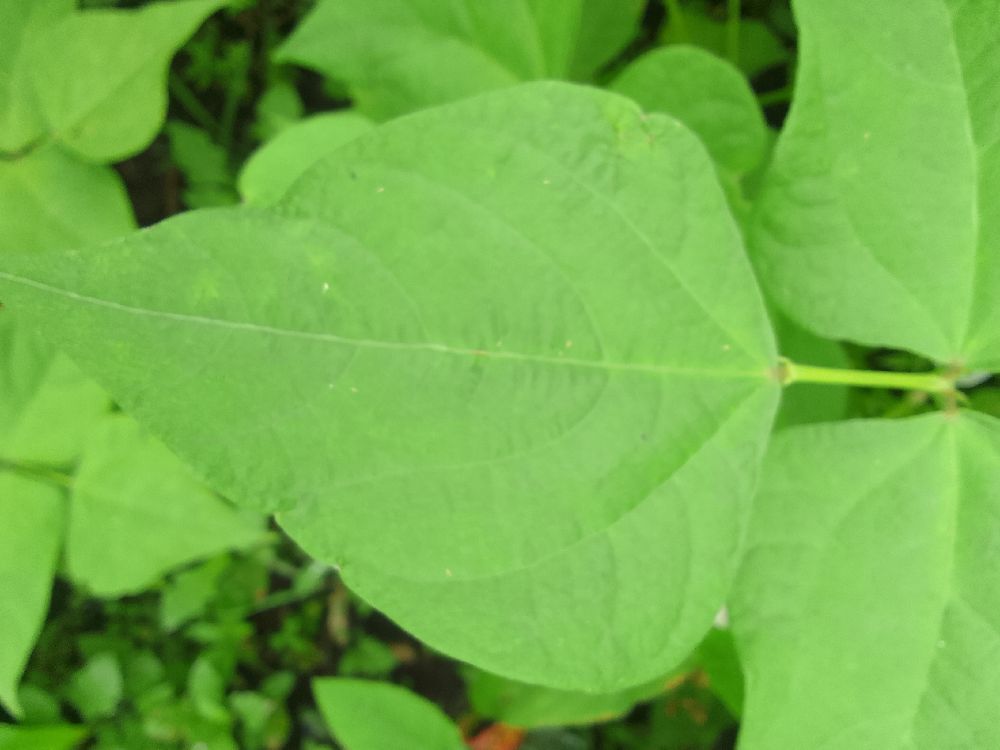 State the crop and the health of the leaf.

common bean, healthy
